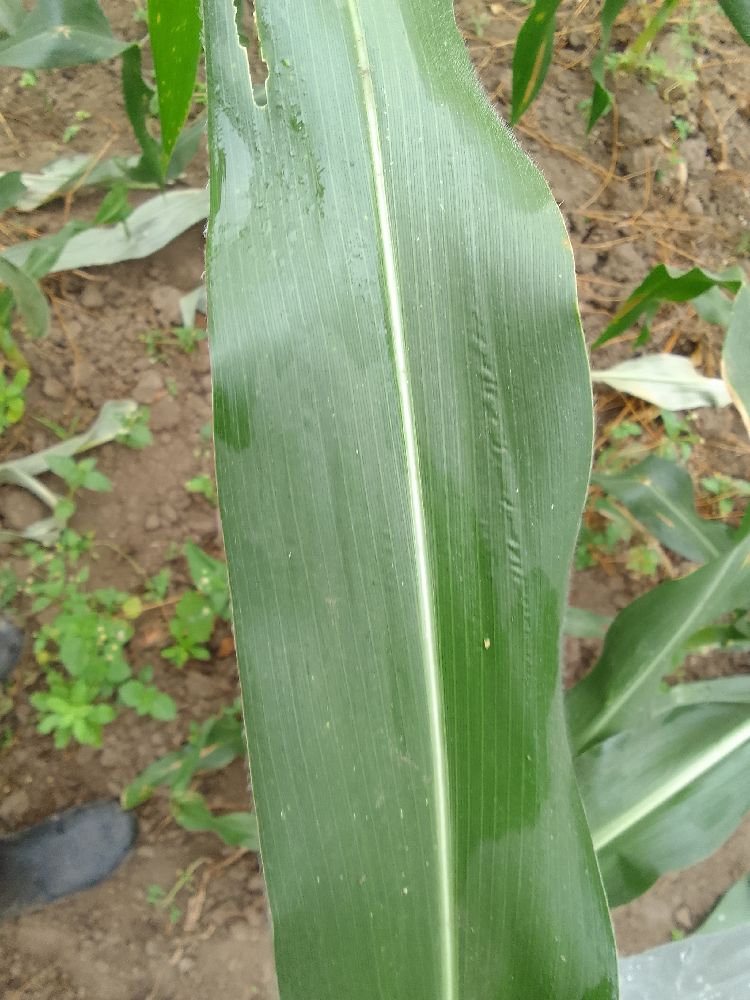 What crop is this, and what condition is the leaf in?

maize, healthy
